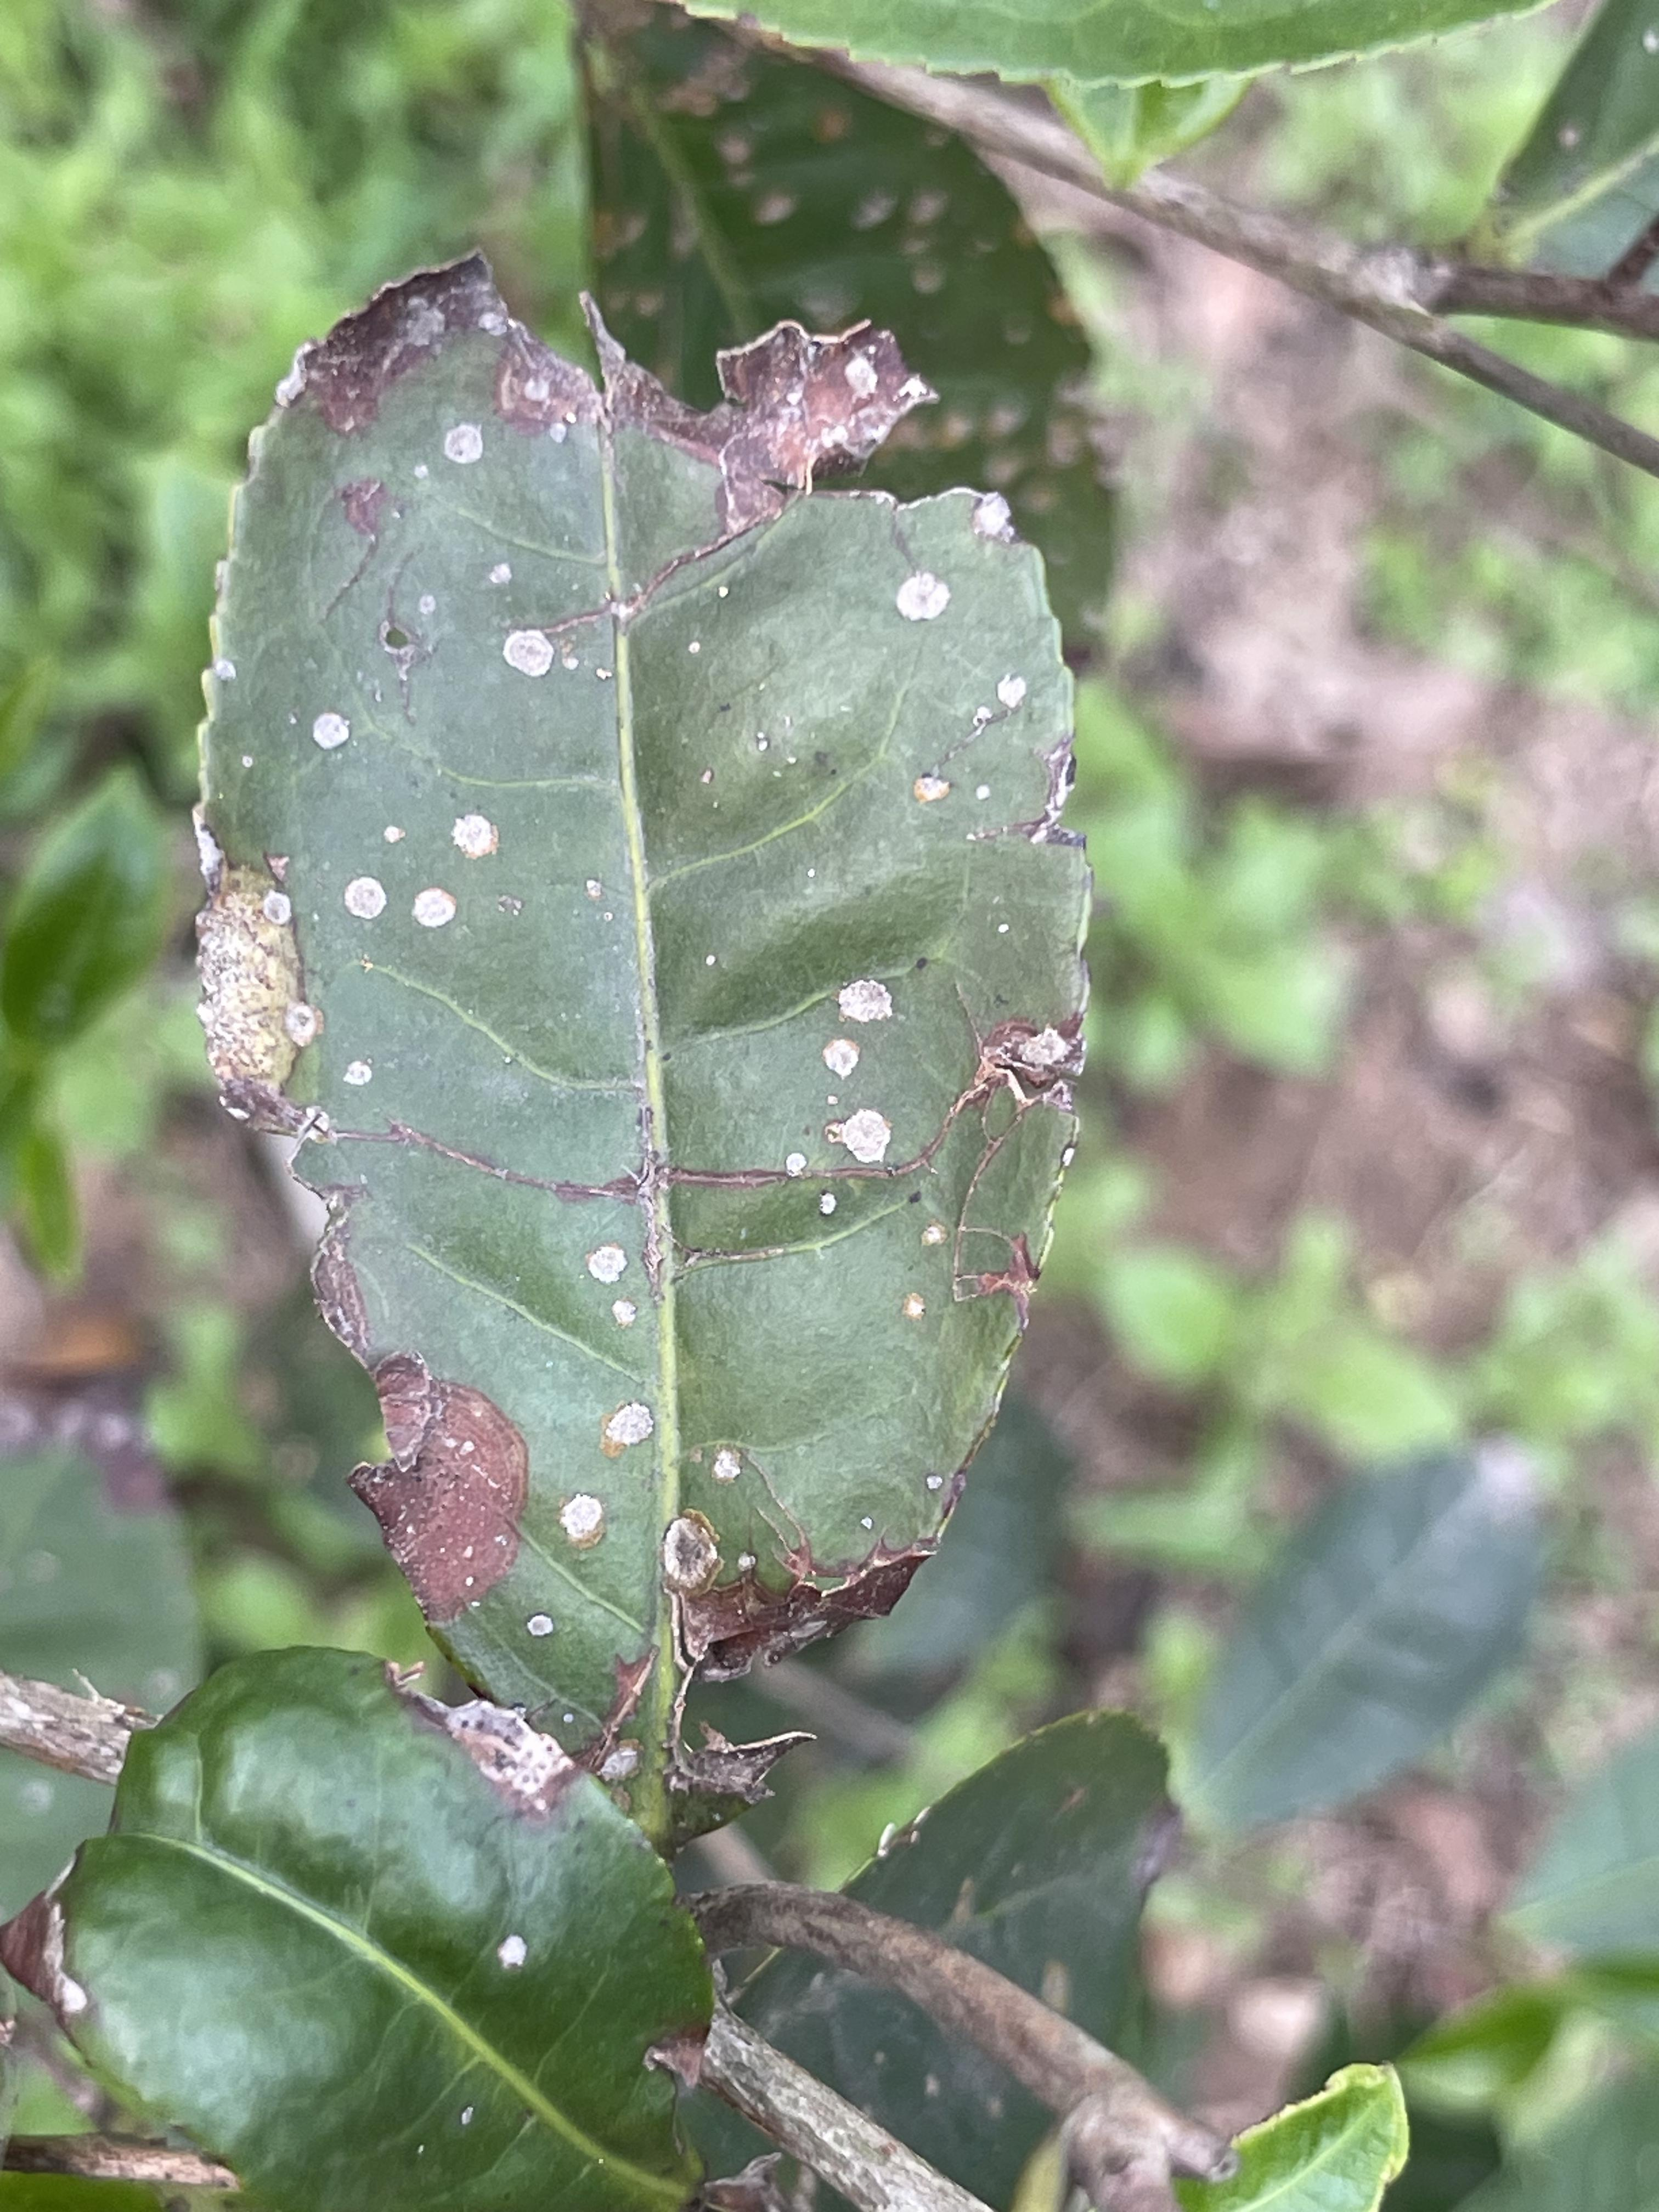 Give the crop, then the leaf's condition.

tea, blight
